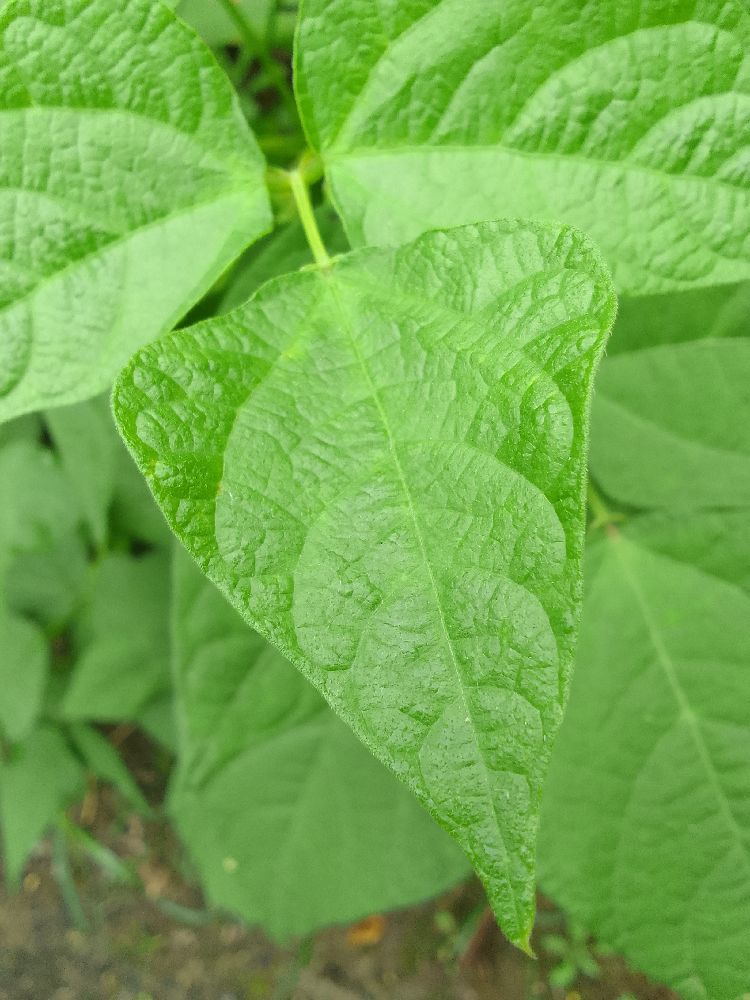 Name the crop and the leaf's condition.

common bean, healthy
